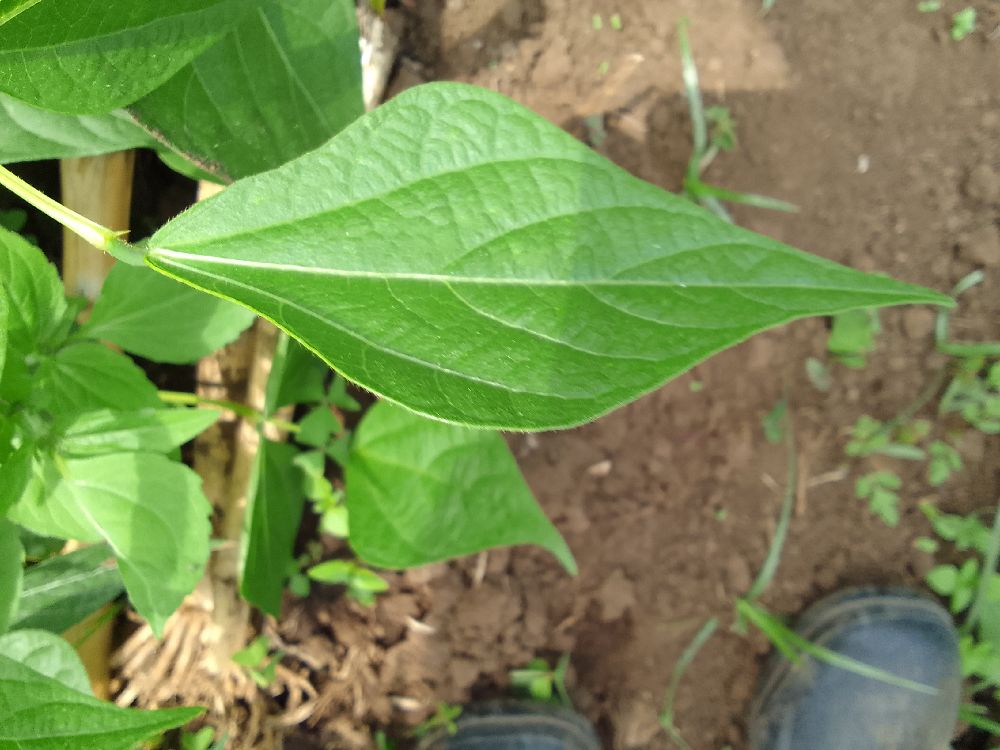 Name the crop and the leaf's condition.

common bean, healthy
